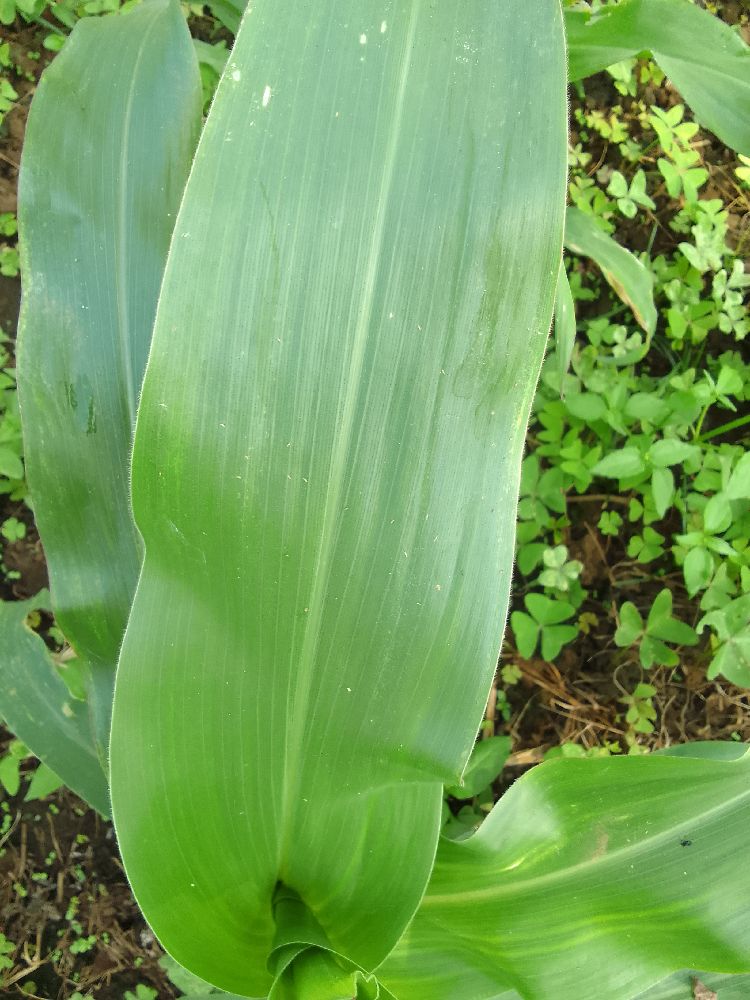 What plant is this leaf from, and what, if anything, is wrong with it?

maize, healthy
